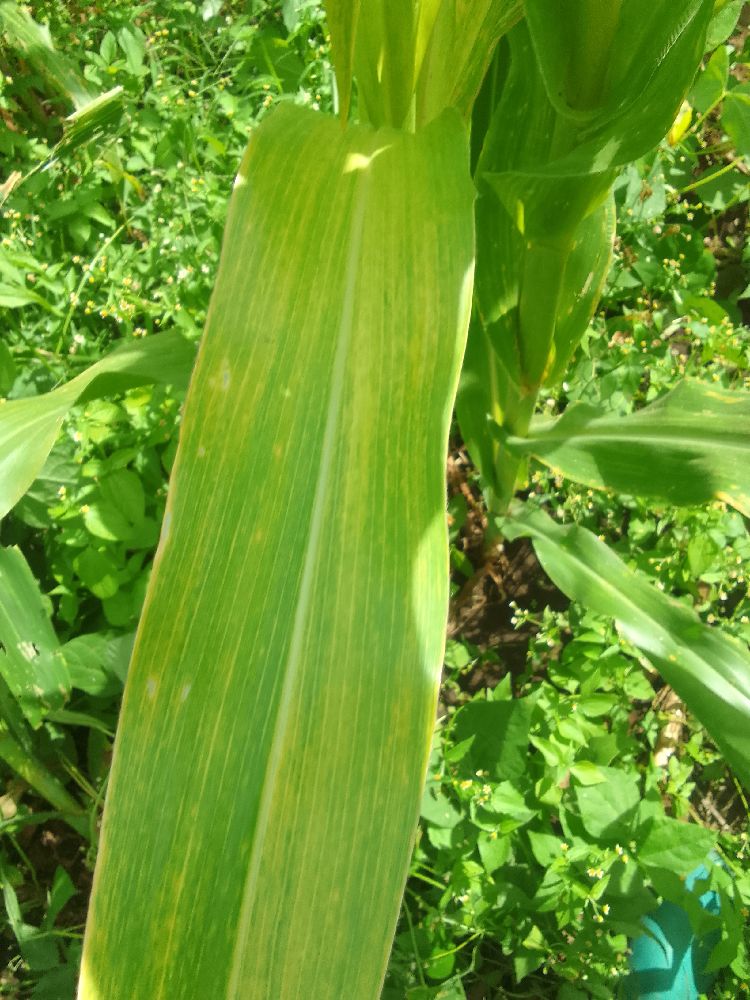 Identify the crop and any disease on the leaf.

maize, maize lethal necrosis
